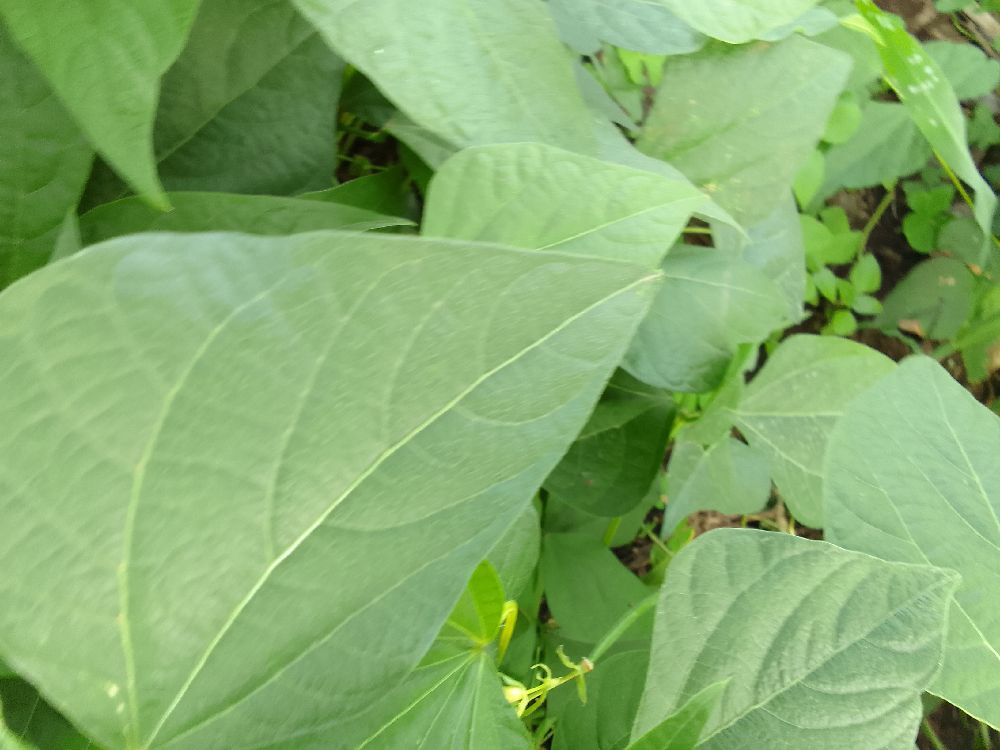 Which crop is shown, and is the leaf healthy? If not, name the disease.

common bean, healthy
